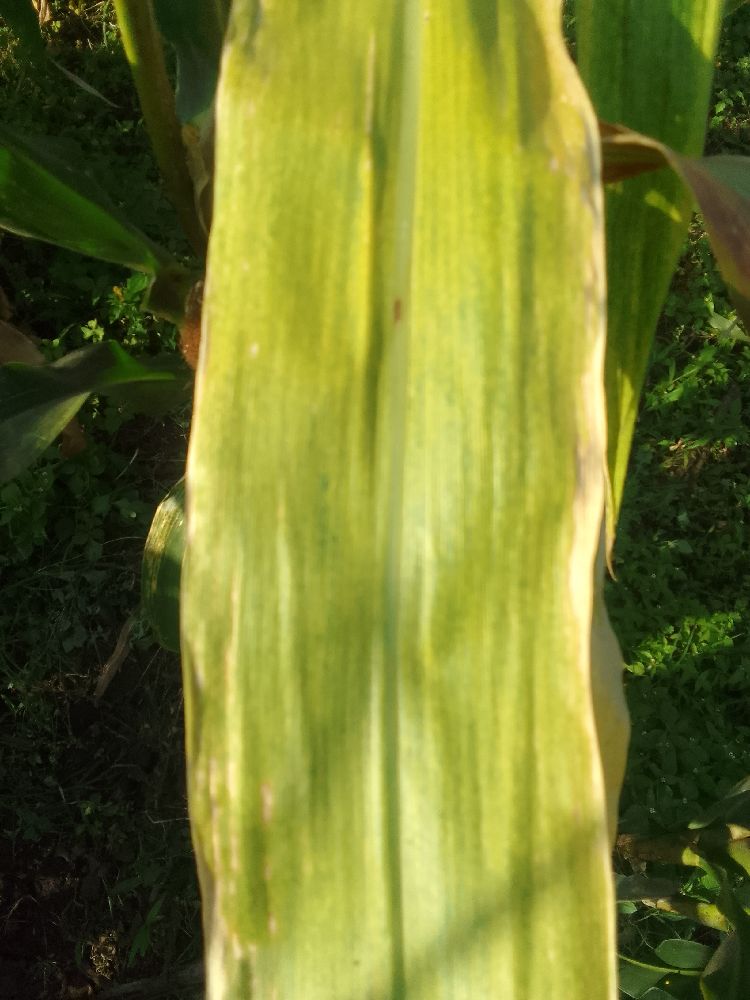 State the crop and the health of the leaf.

maize, maize lethal necrosis
